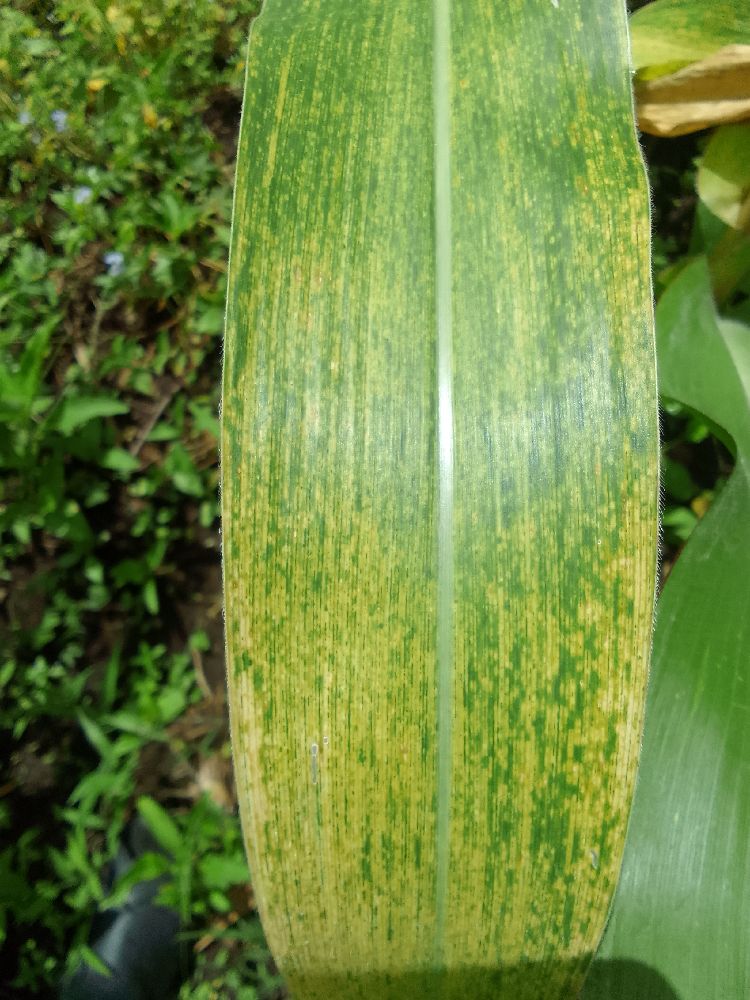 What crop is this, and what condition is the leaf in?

maize, maize lethal necrosis
